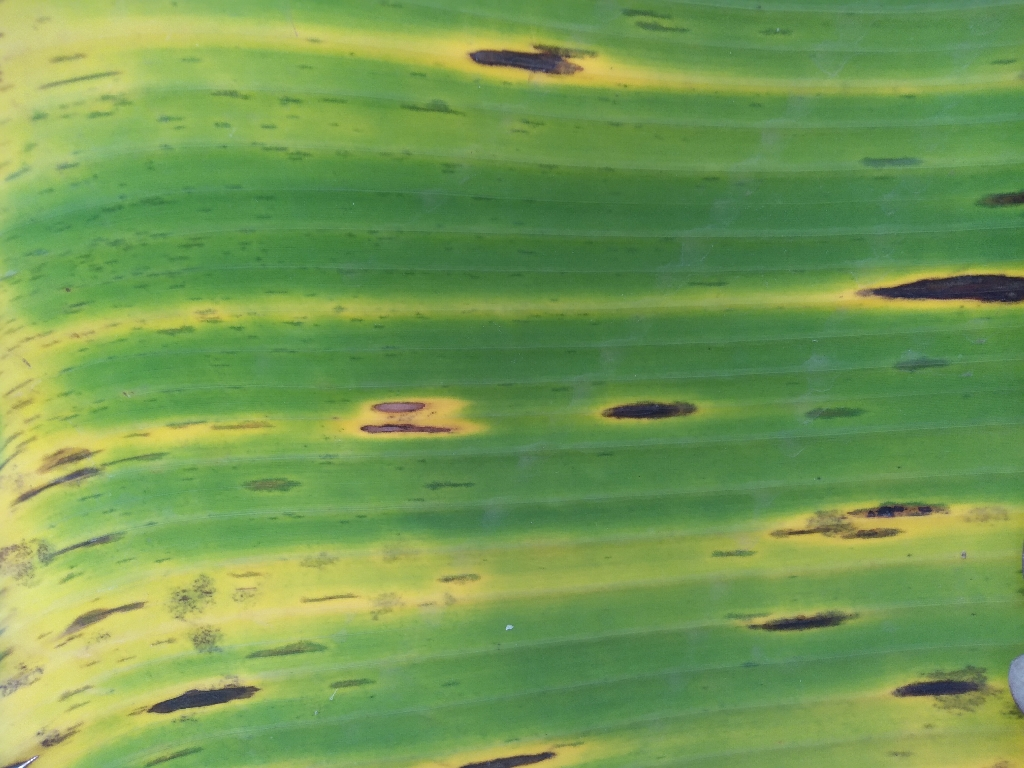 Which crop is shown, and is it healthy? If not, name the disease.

banana, black sigatoka
